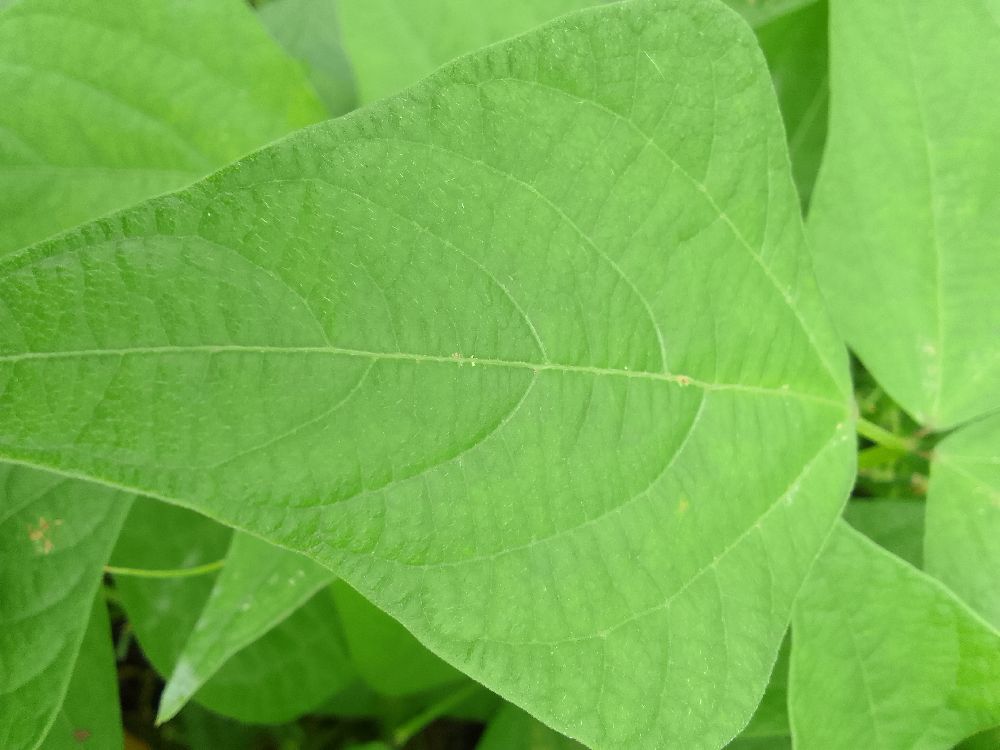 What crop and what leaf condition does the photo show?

common bean, healthy
